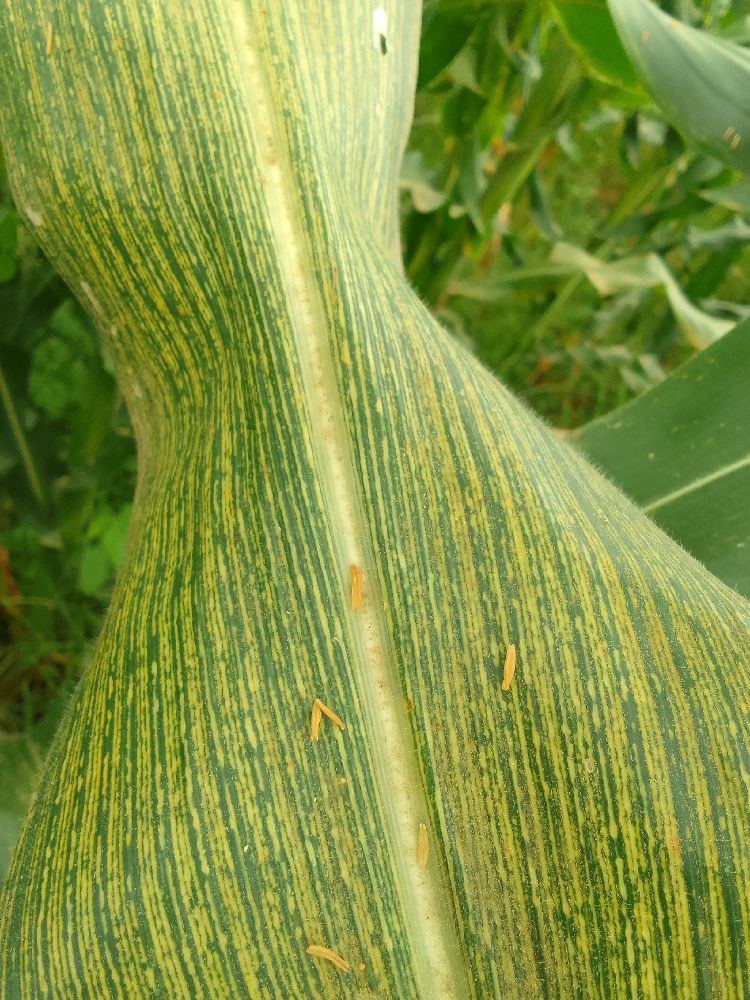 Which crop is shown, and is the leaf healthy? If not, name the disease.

maize, maize streak virus
